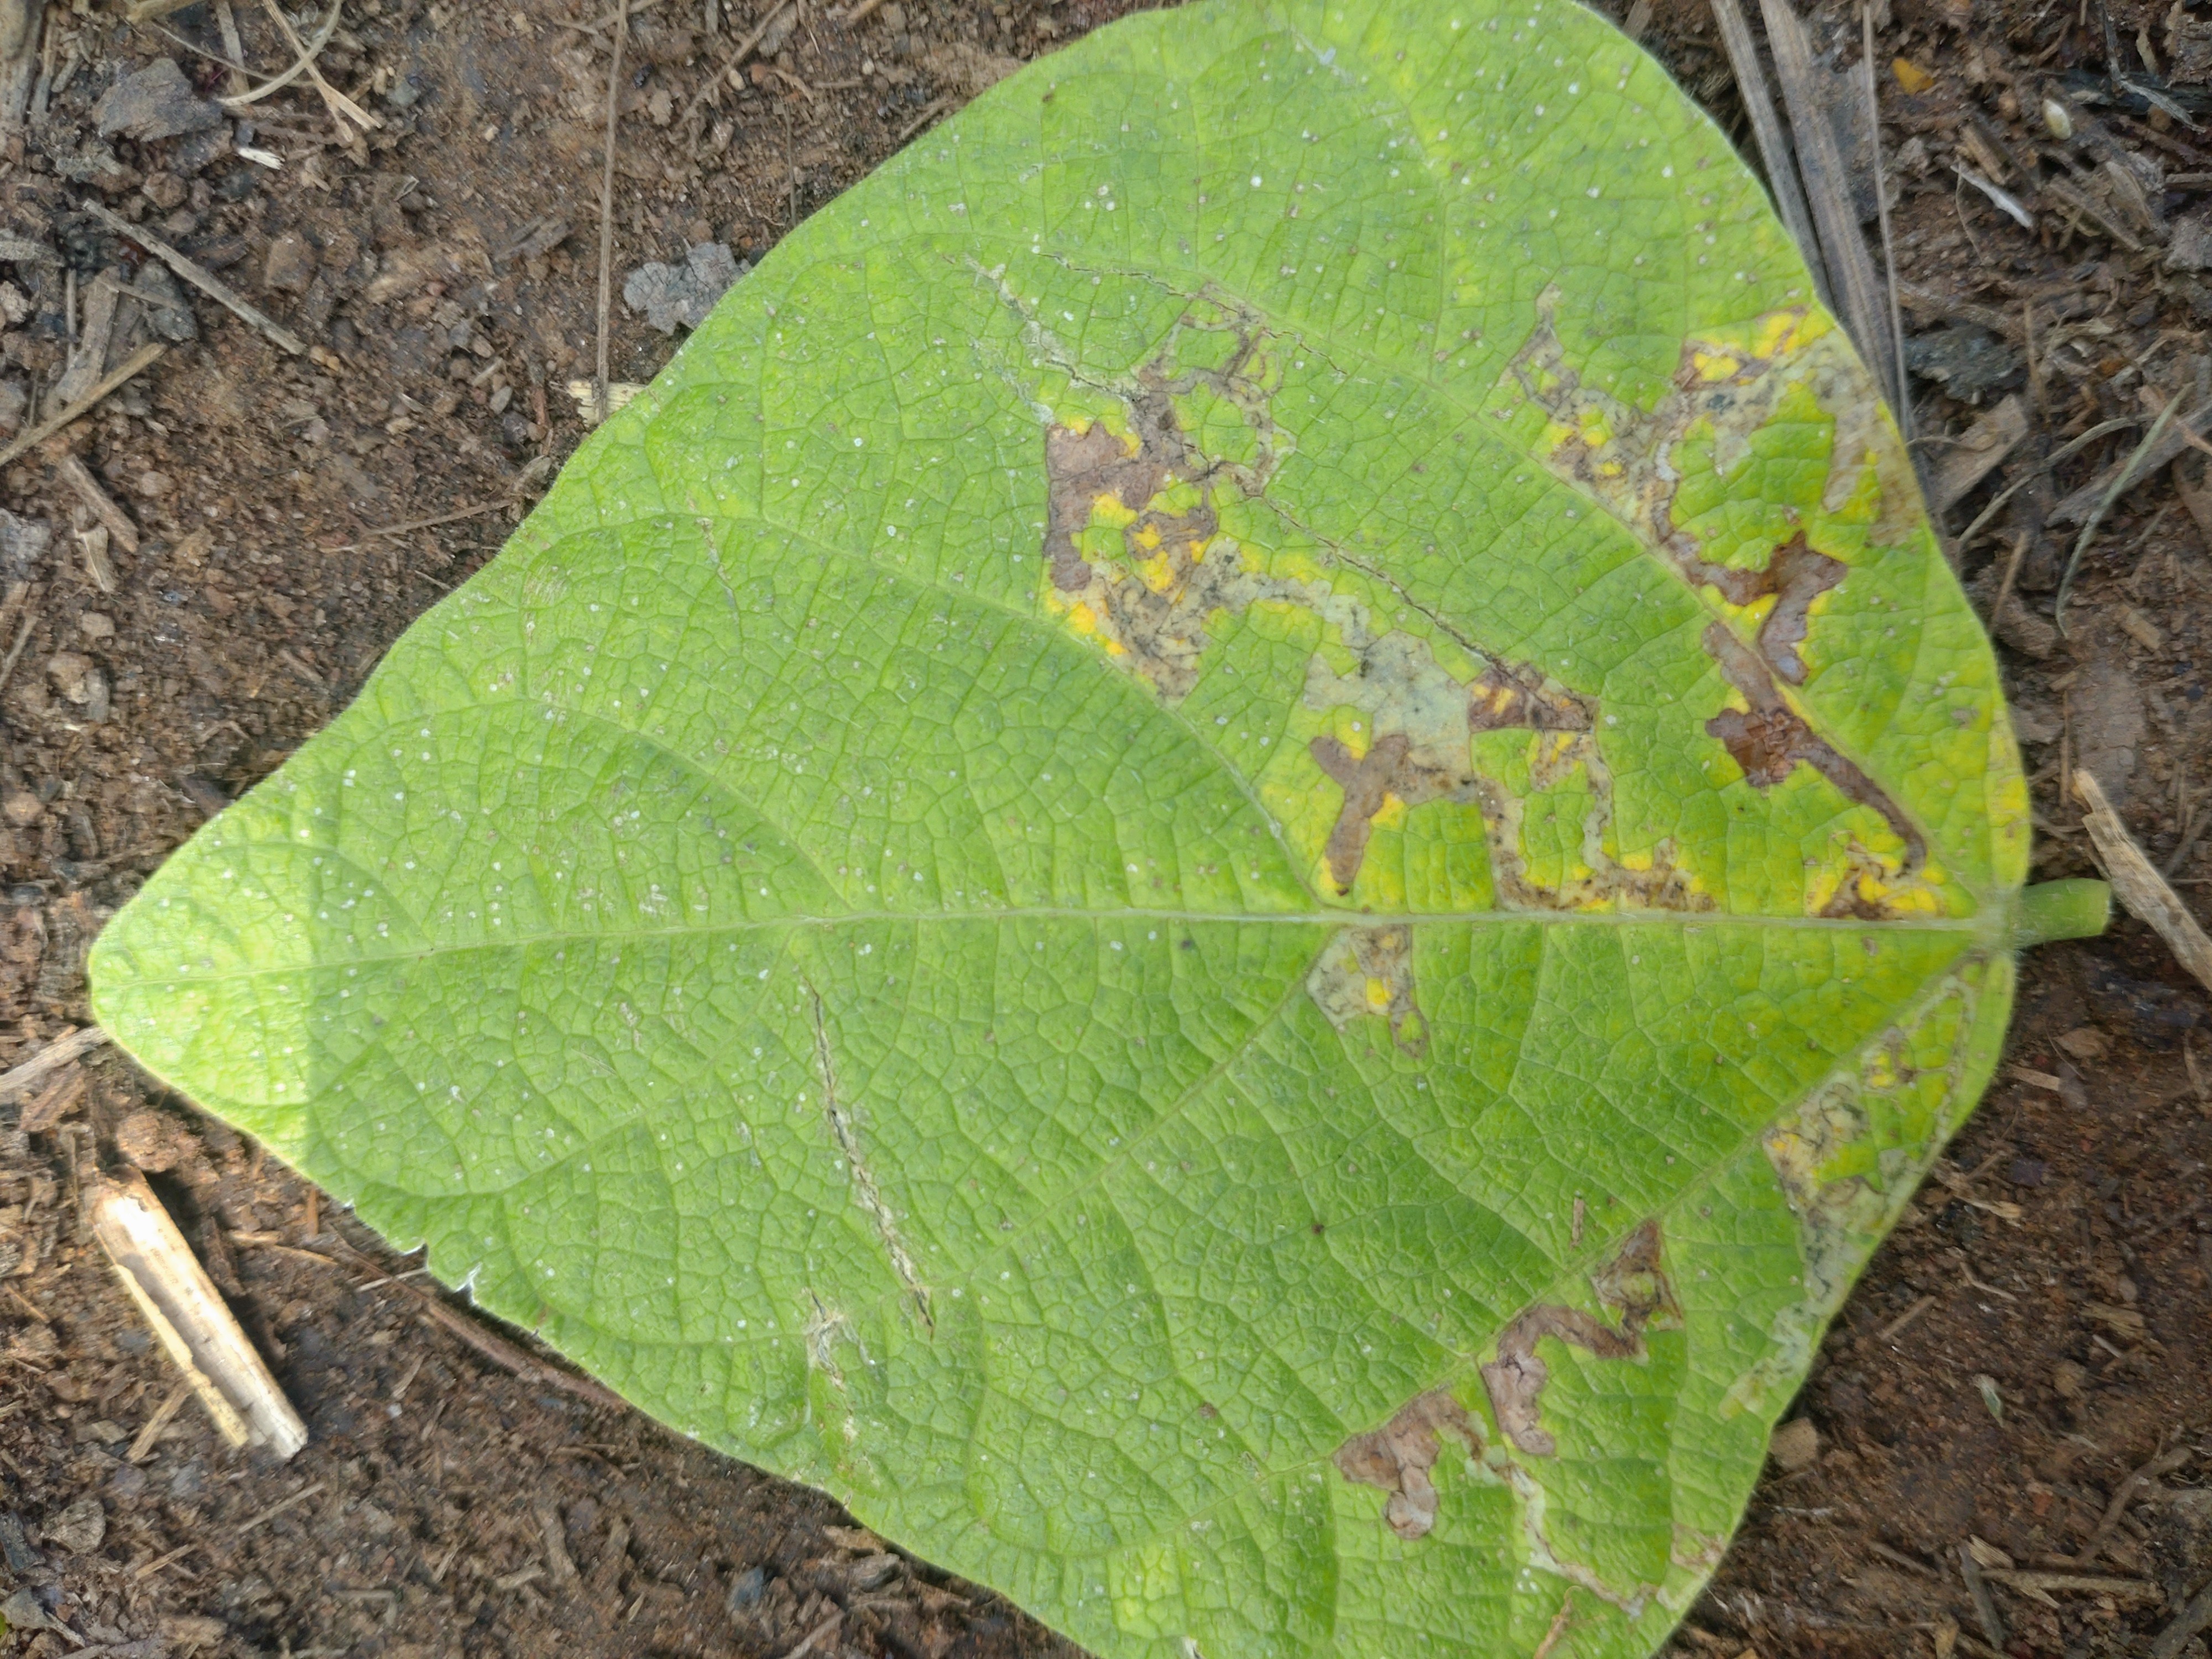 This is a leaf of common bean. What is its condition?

anthracnose
